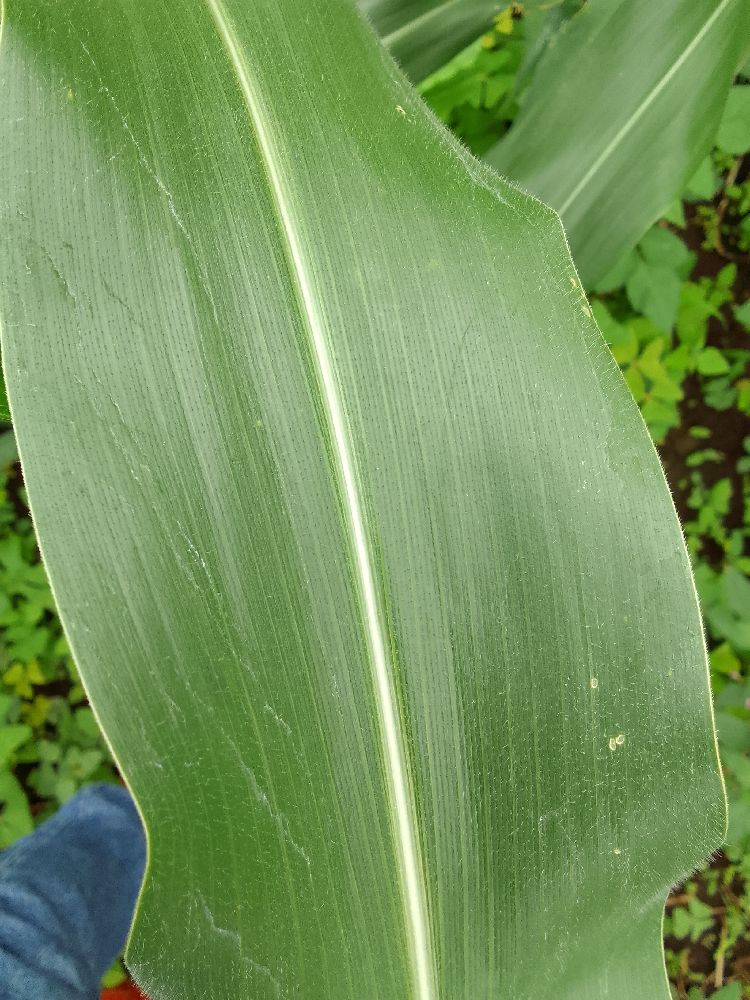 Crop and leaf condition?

maize, healthy
